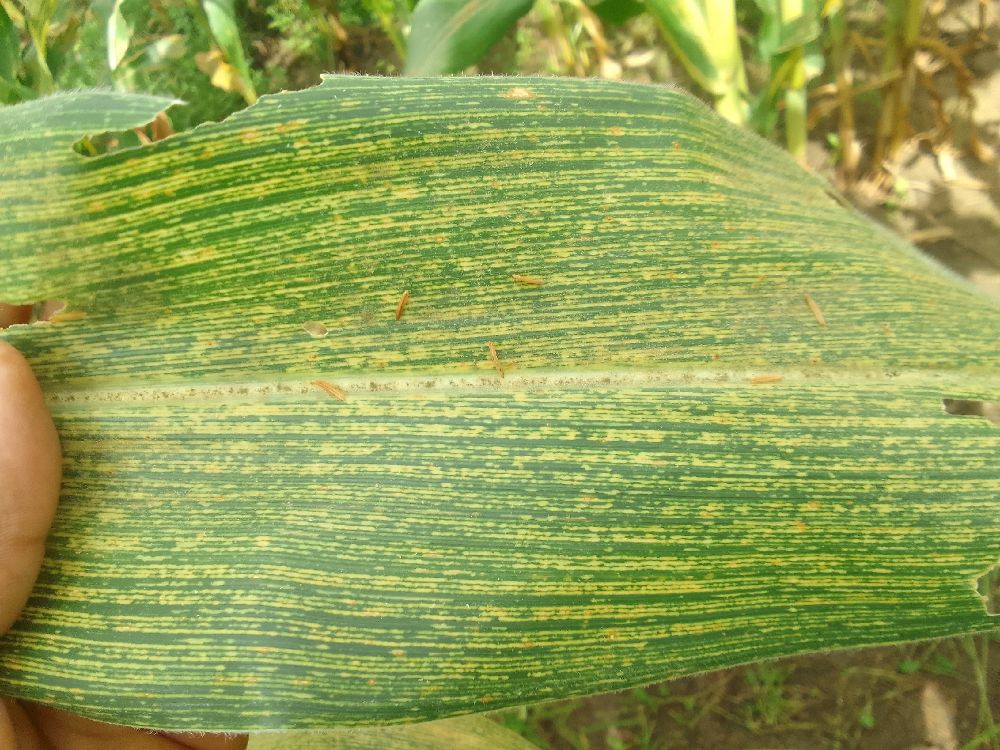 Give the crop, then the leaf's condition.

maize, maize streak virus
